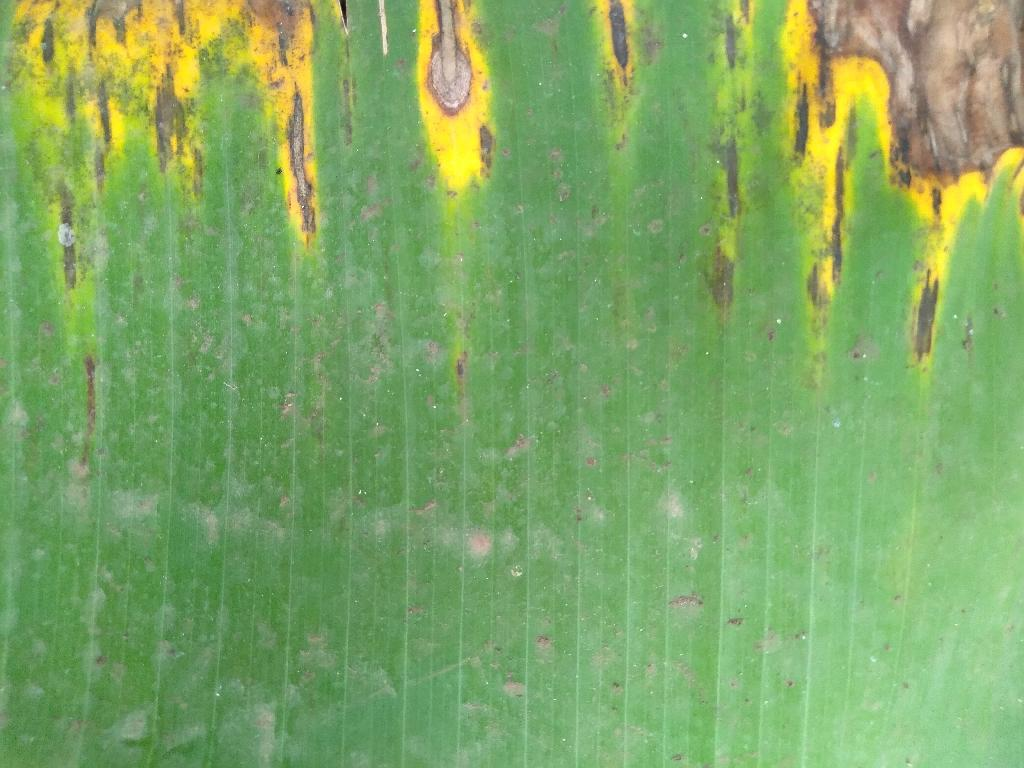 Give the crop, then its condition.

banana, black sigatoka
